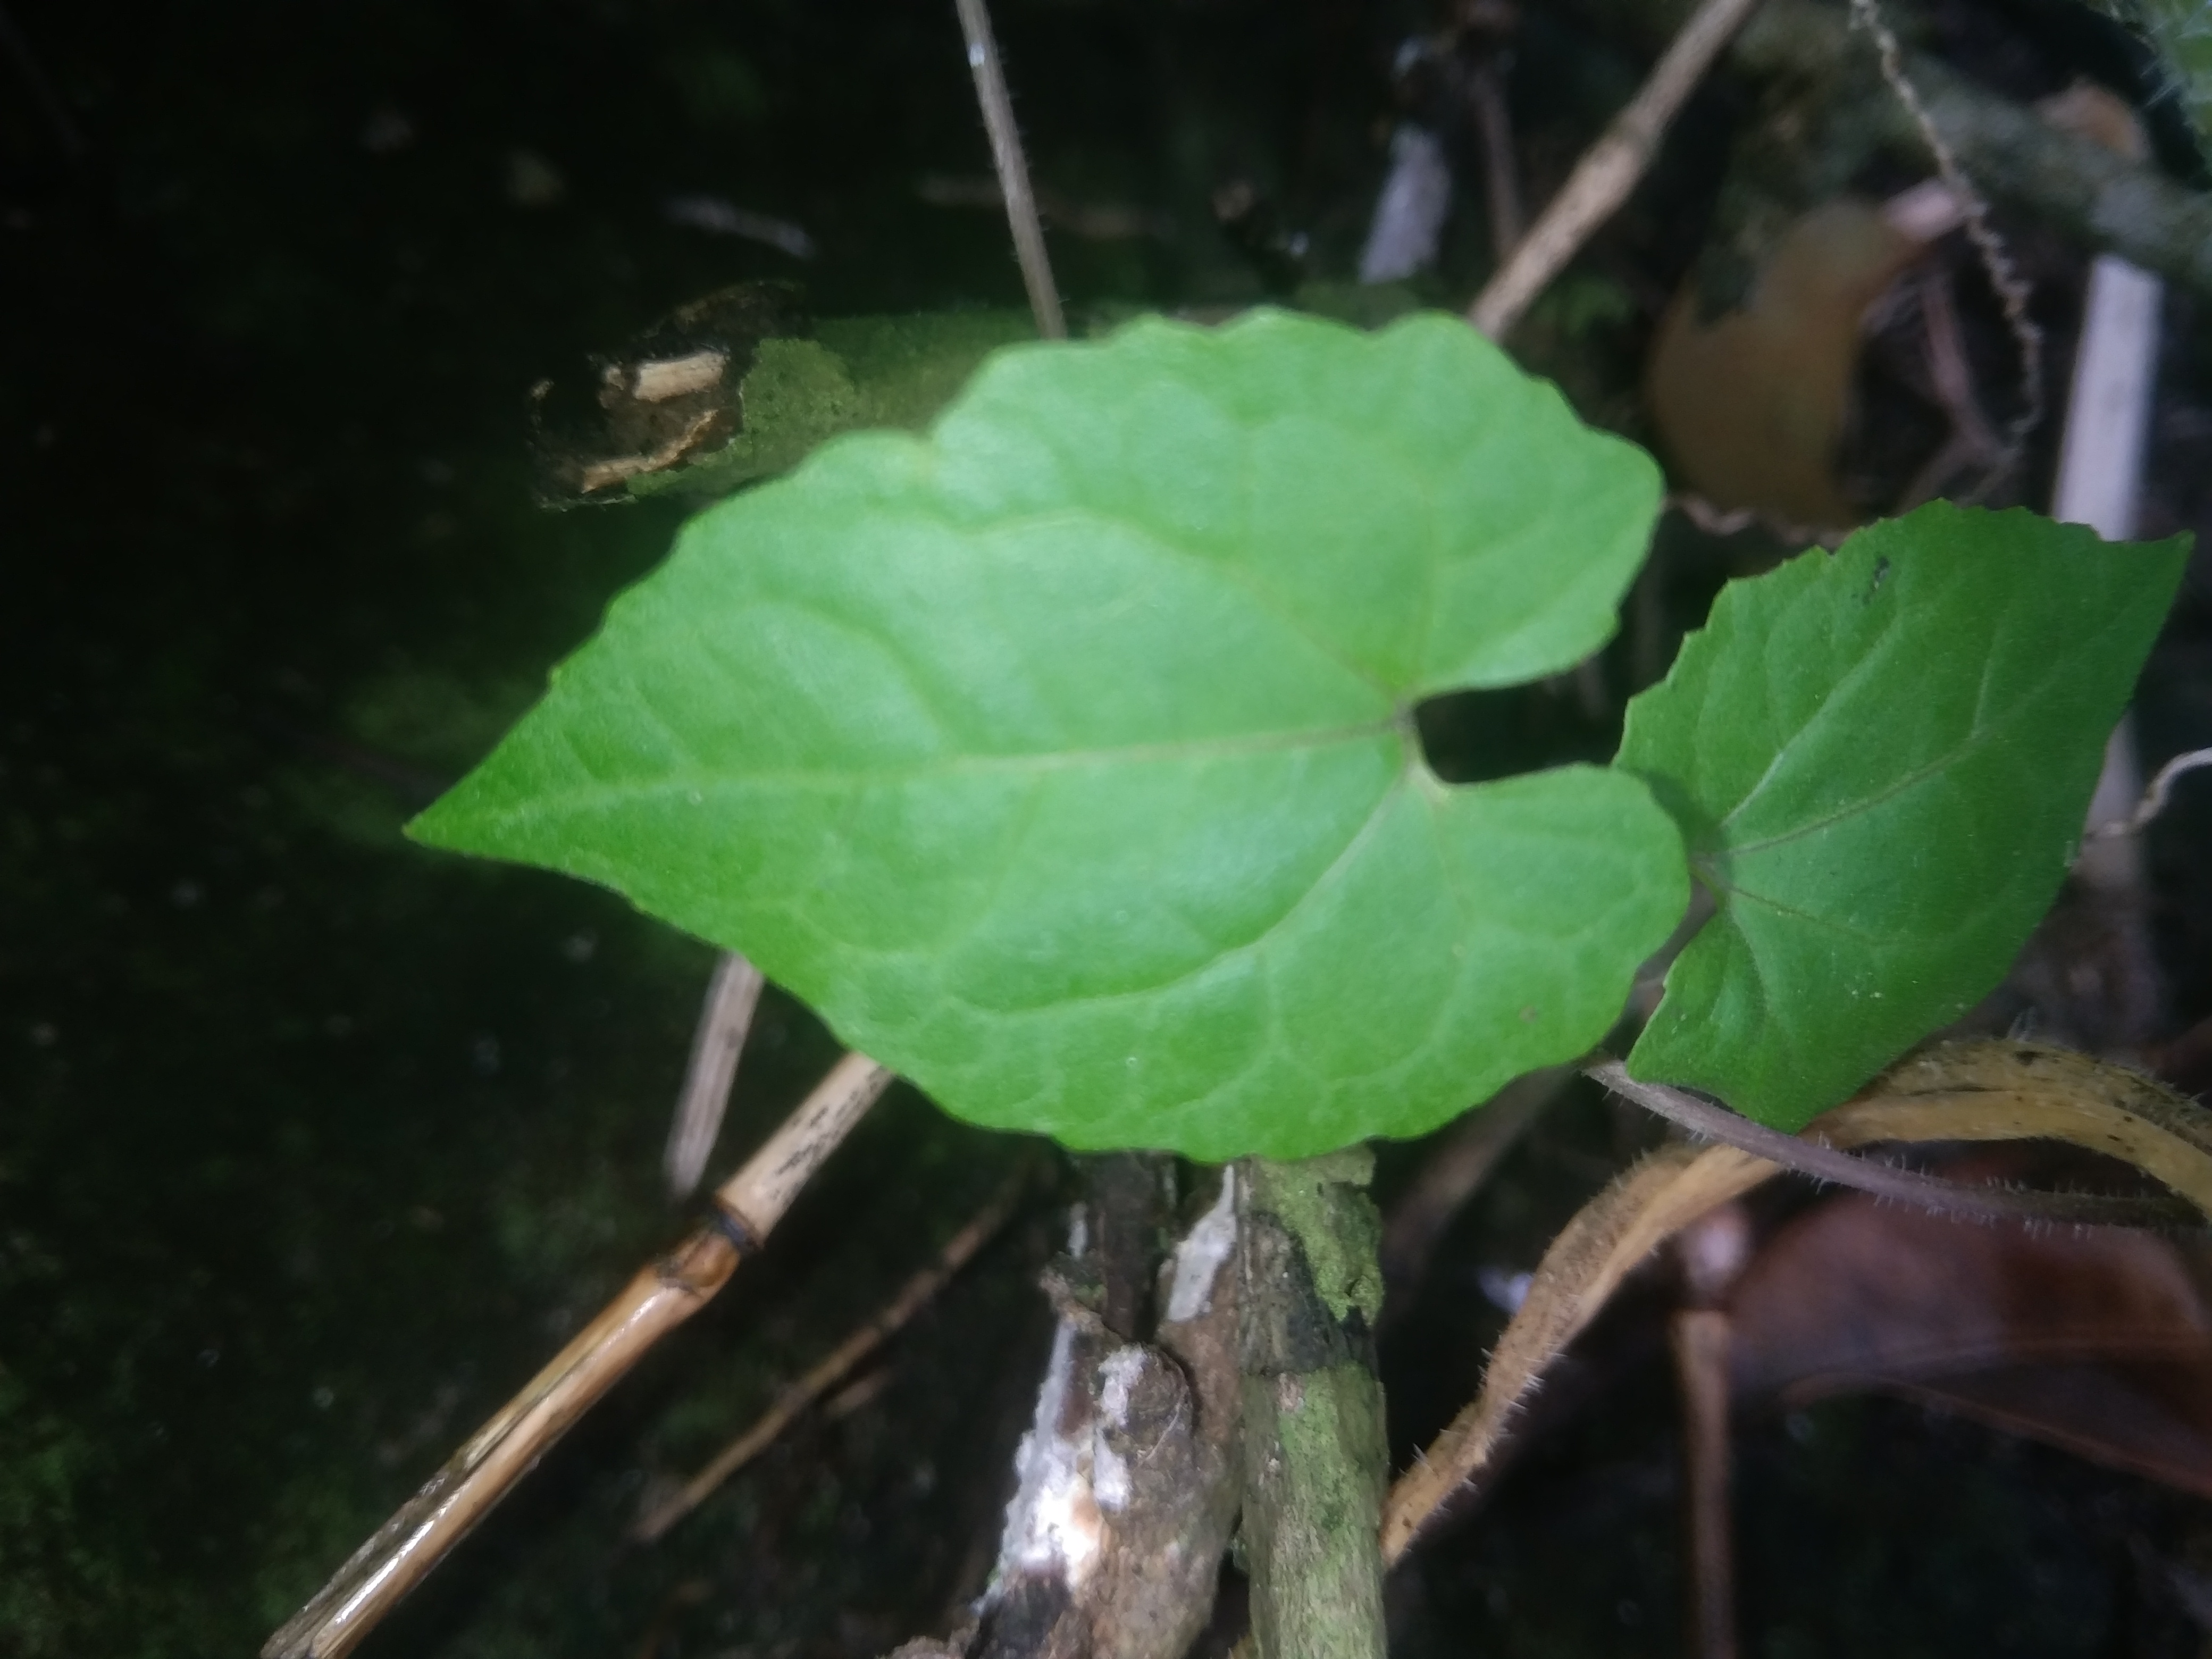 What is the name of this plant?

bitter vine
